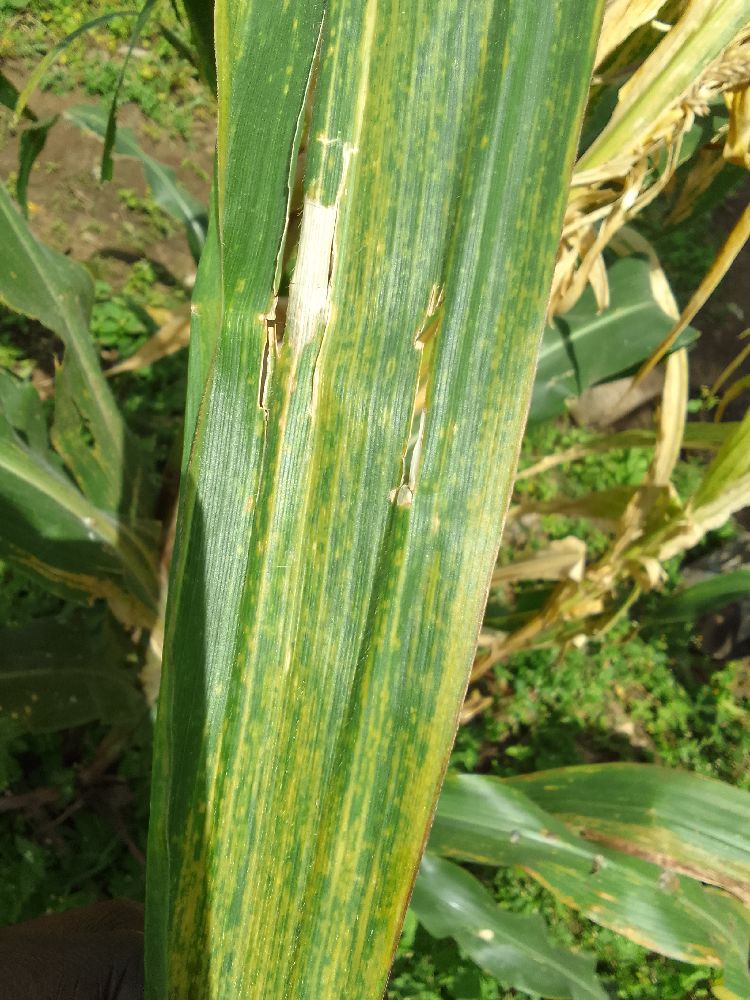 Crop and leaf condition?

maize, maize lethal necrosis
